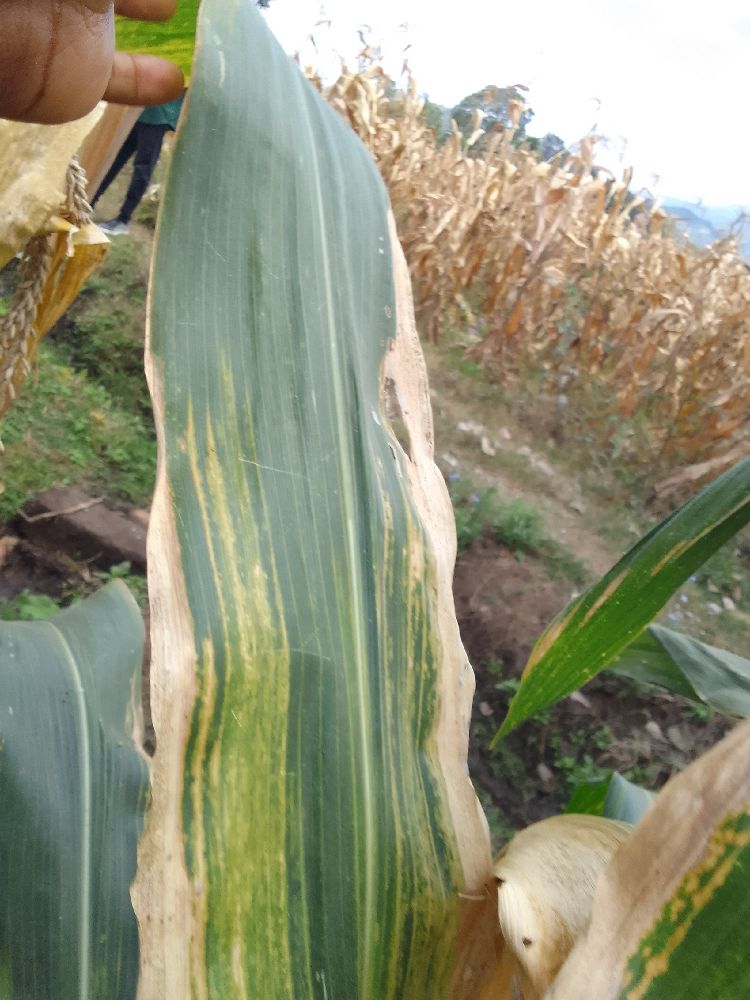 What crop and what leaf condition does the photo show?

maize, maize lethal necrosis
